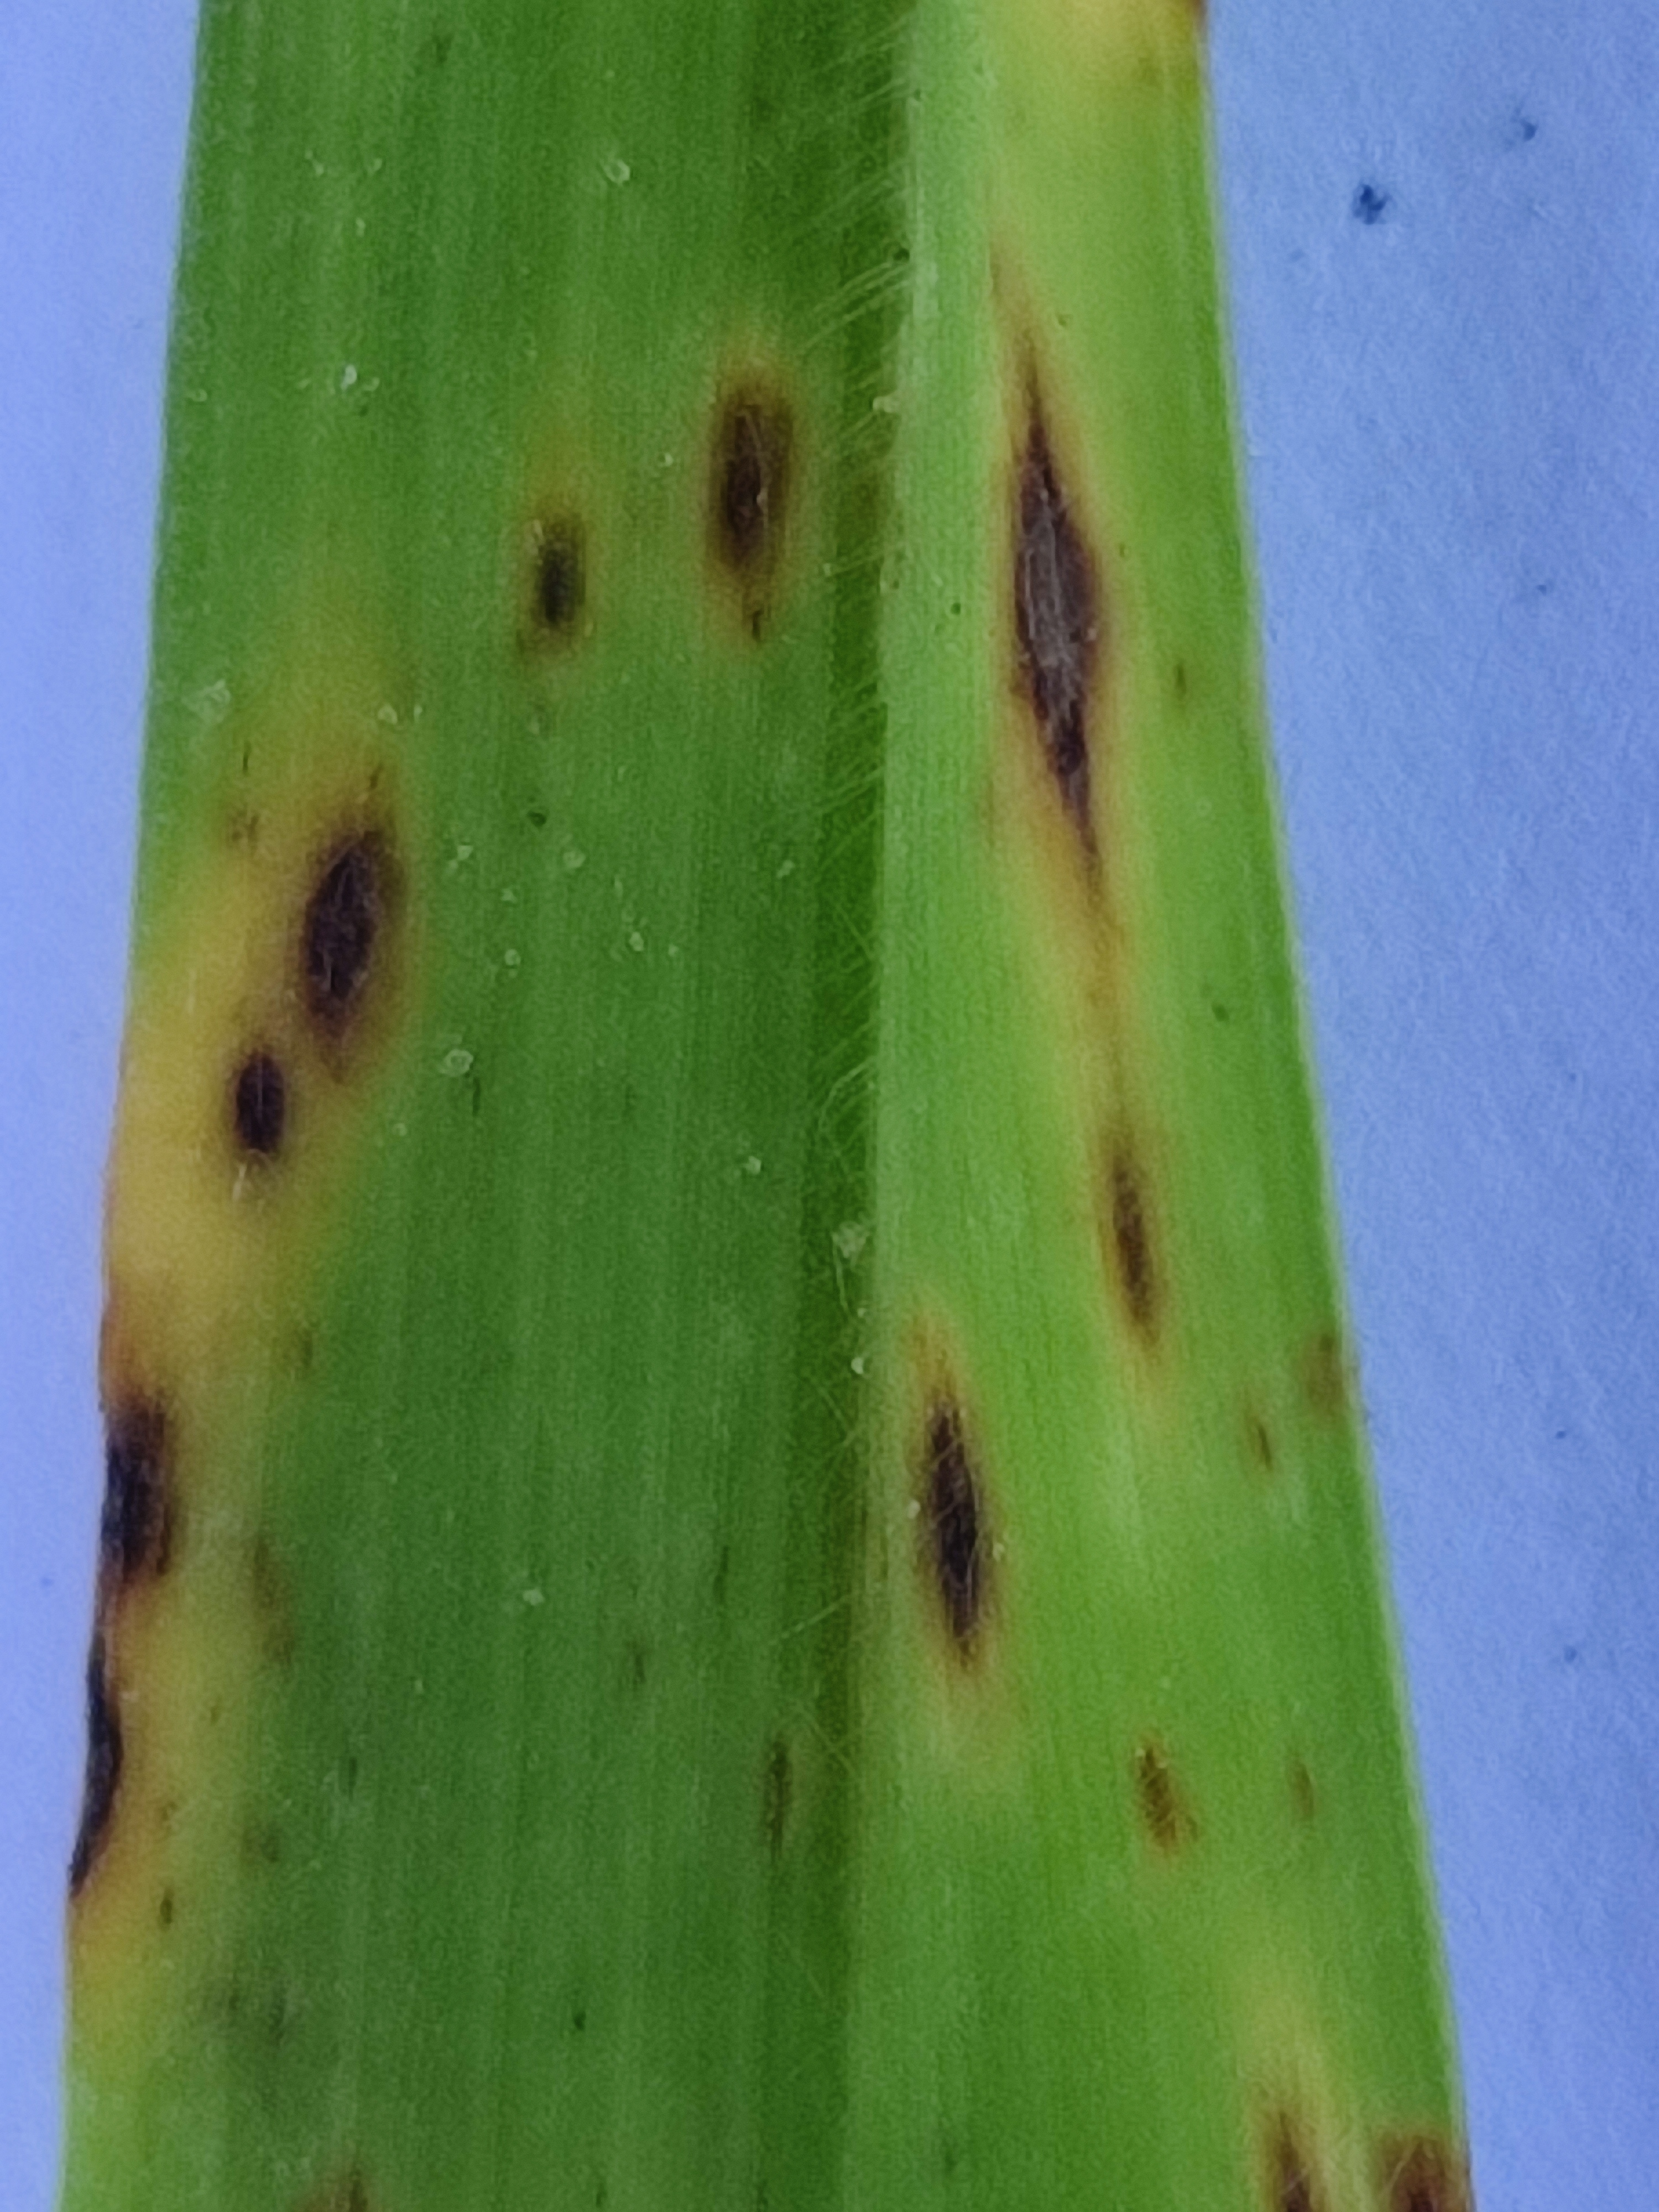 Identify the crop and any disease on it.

pearl millet, pyricularia sp.
